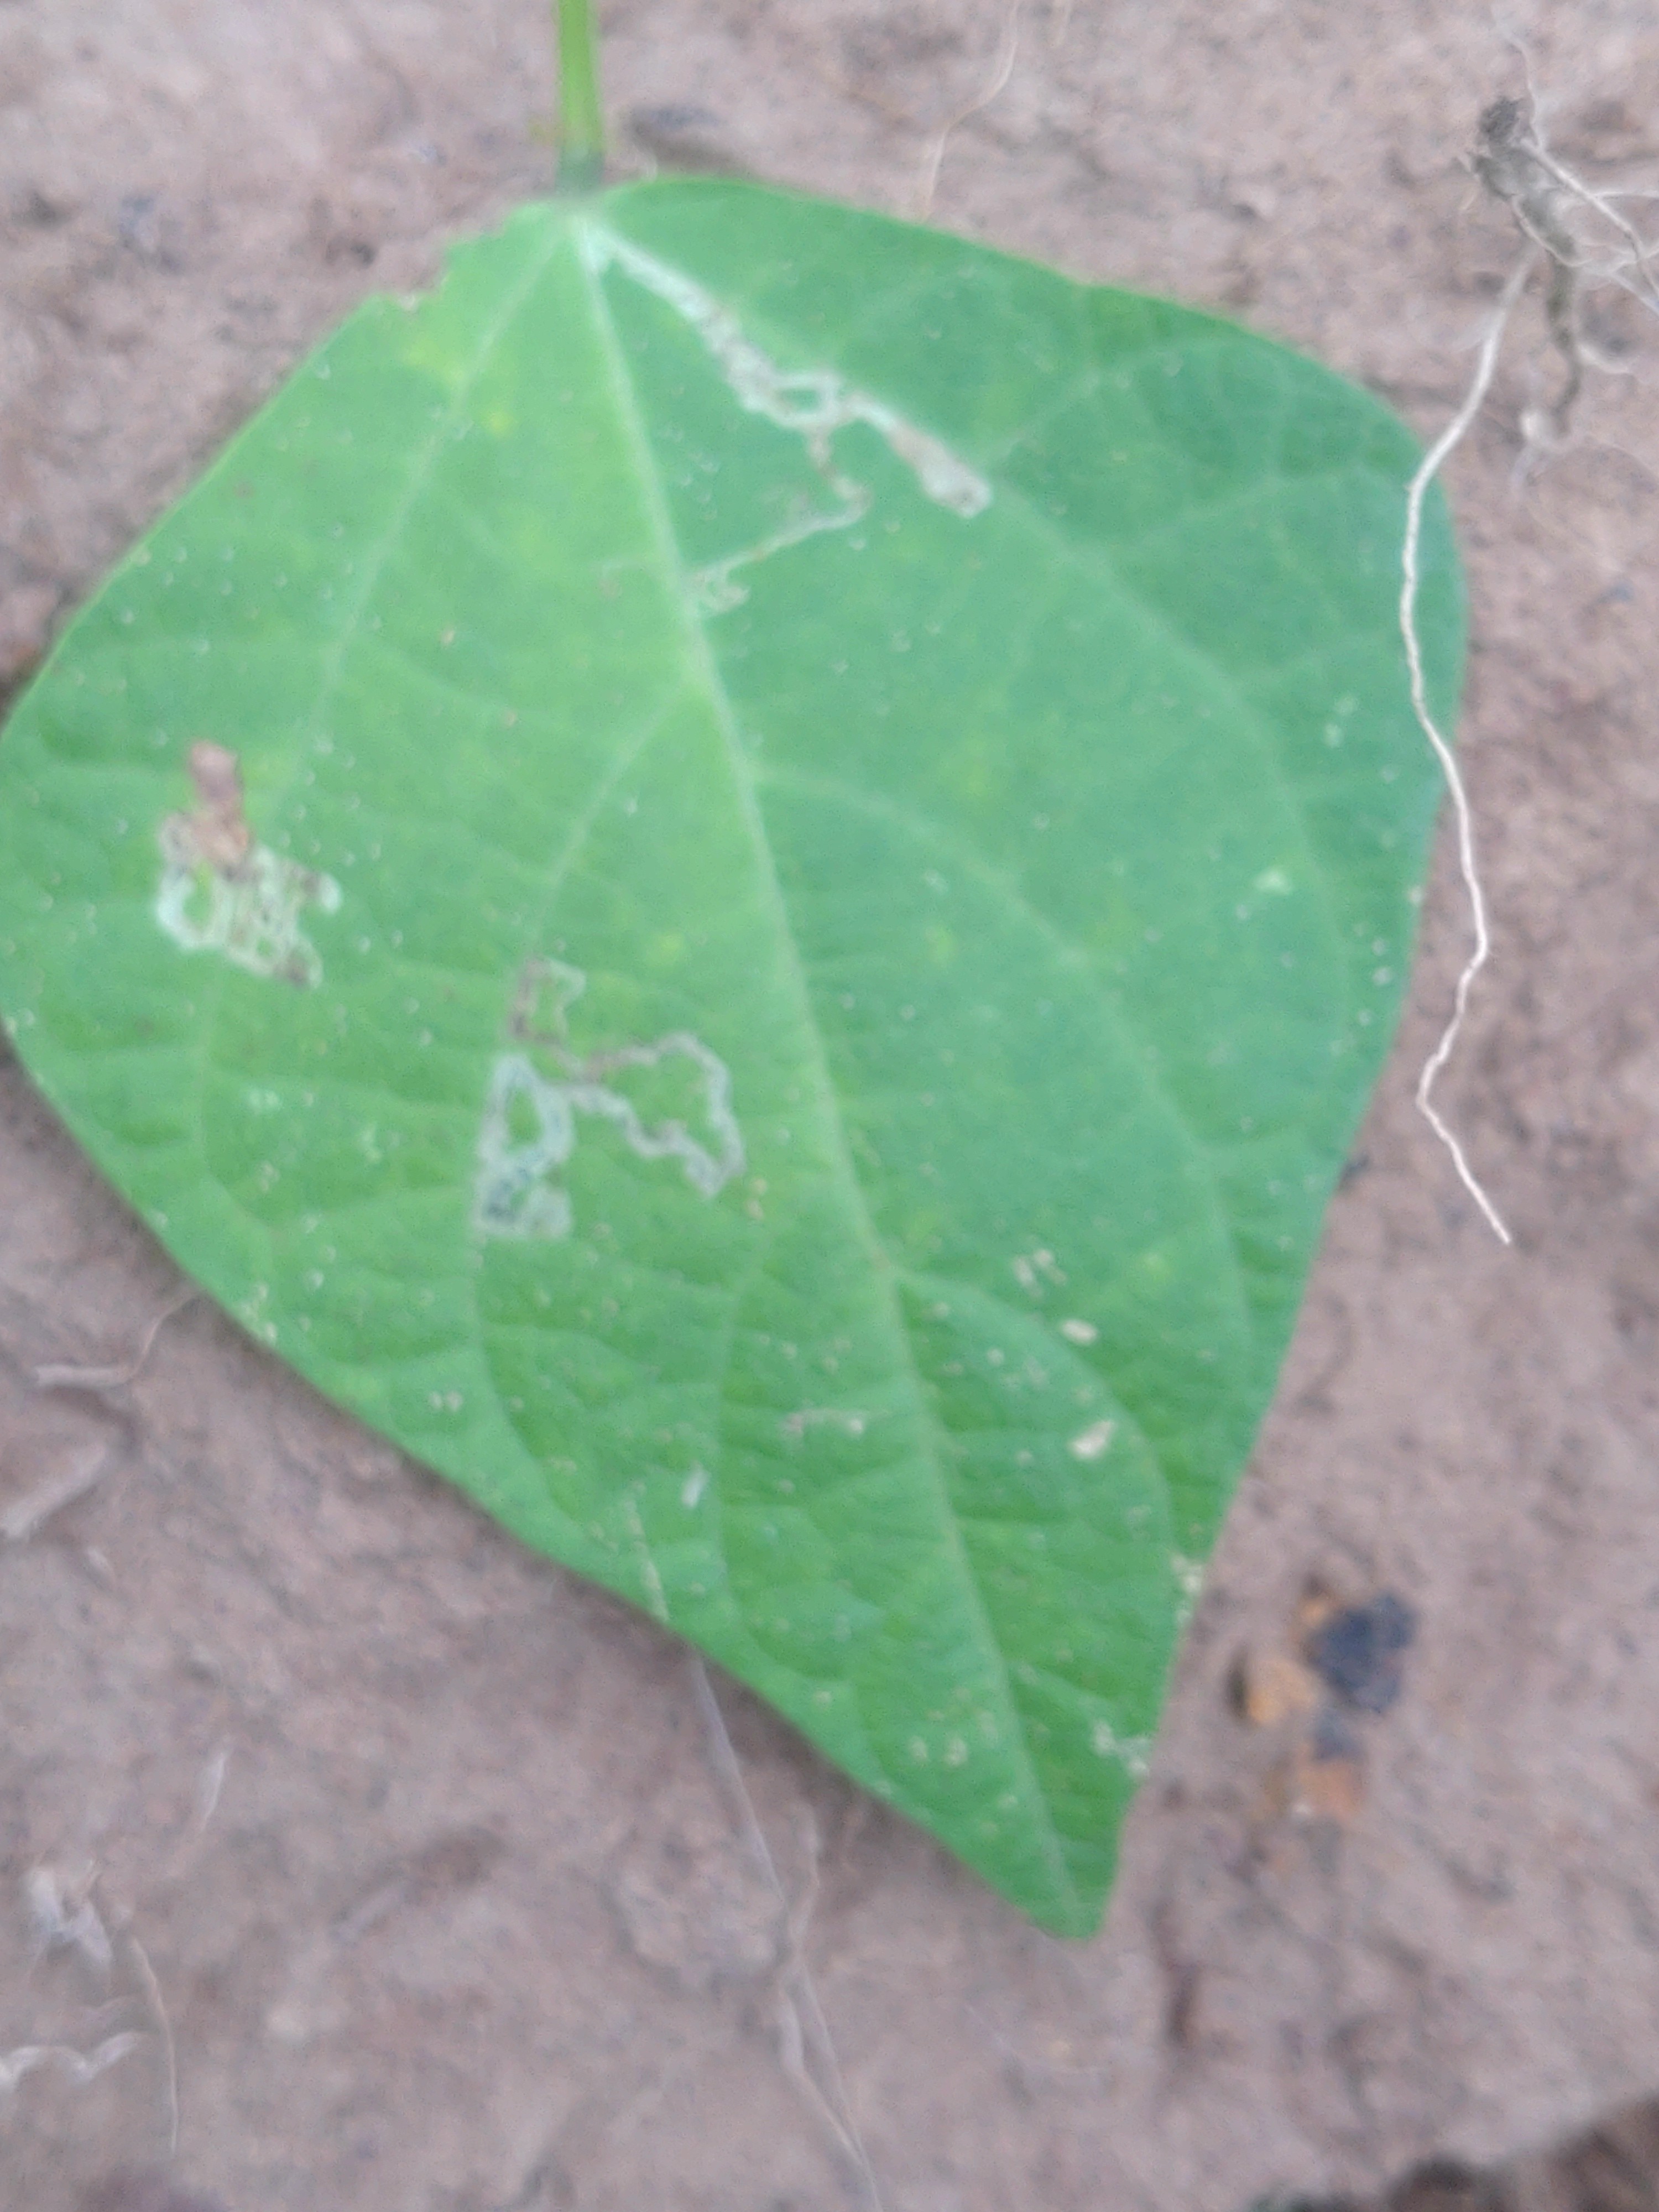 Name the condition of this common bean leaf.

anthracnose
